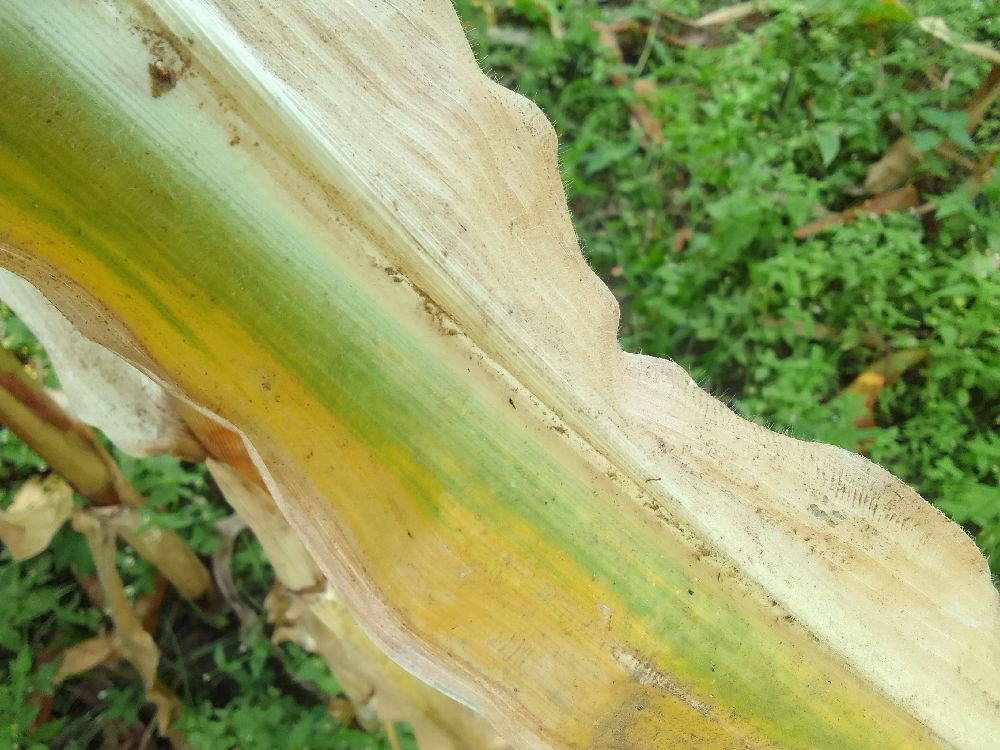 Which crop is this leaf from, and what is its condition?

maize, maize lethal necrosis
